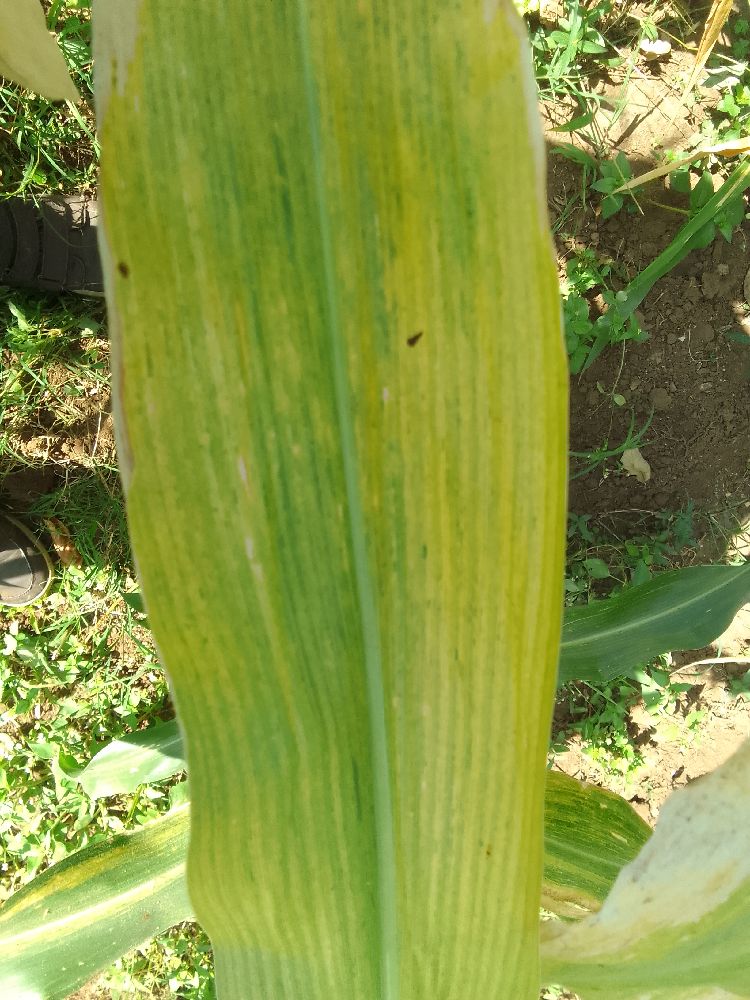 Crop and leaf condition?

maize, maize lethal necrosis
